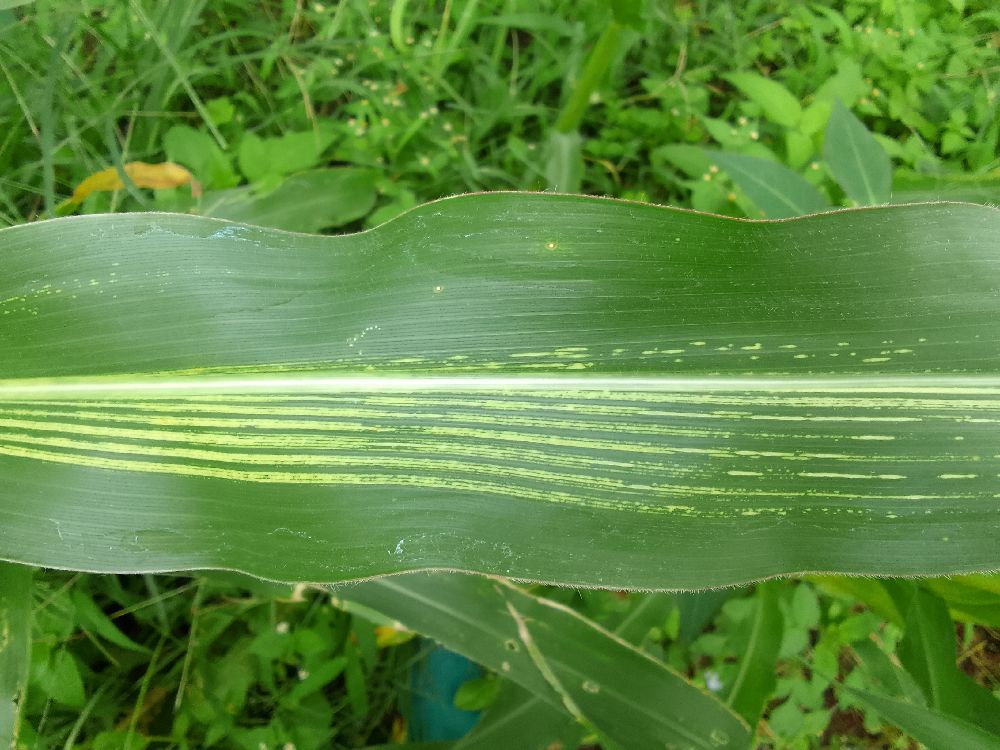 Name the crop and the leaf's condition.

maize, maize streak virus
